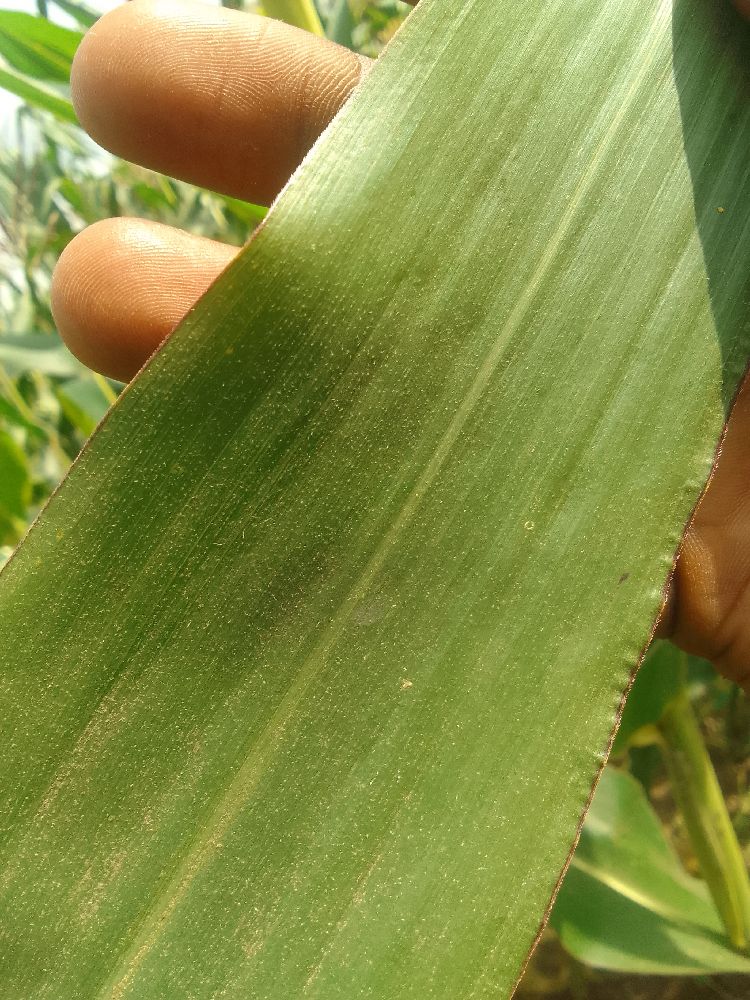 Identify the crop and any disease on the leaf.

maize, healthy
